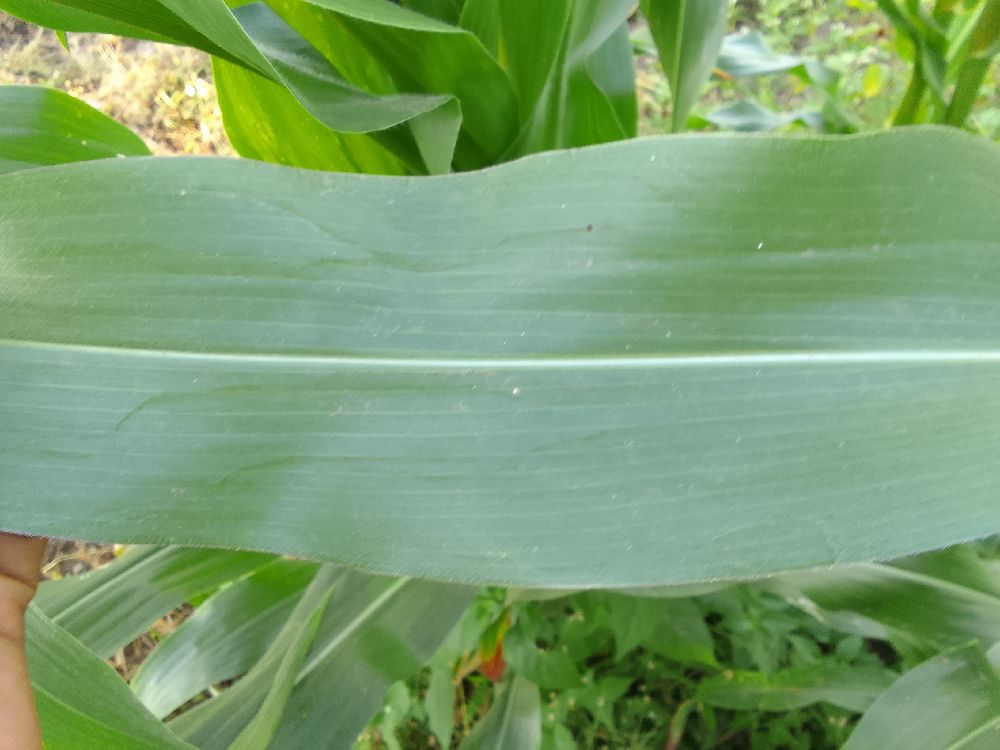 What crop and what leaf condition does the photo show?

maize, healthy
